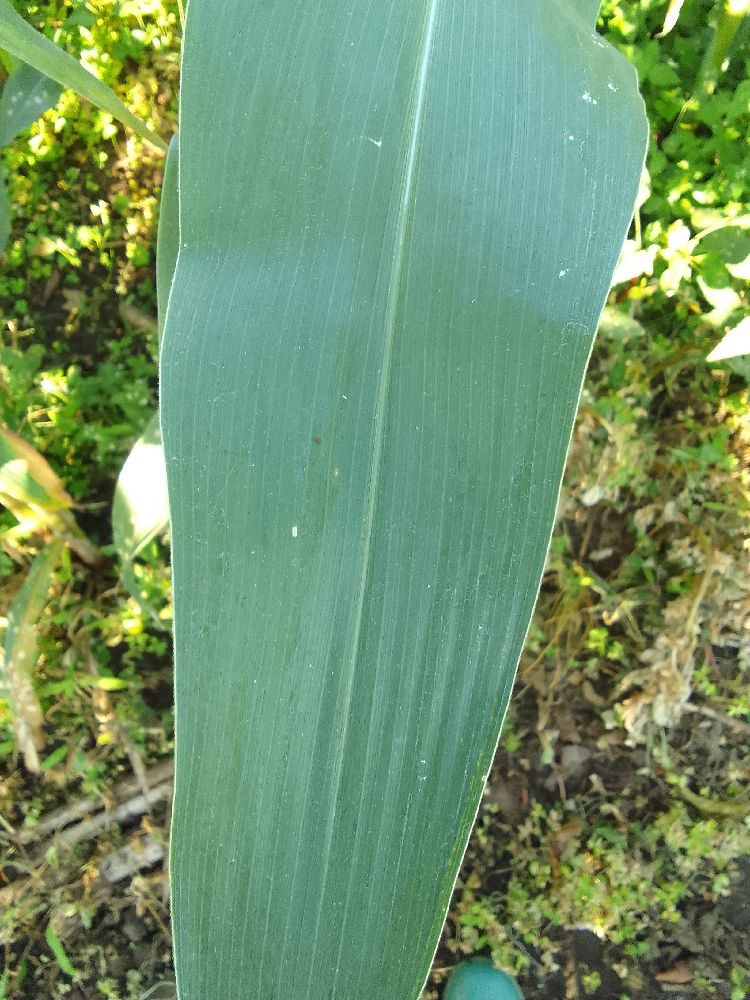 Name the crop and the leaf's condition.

maize, healthy
